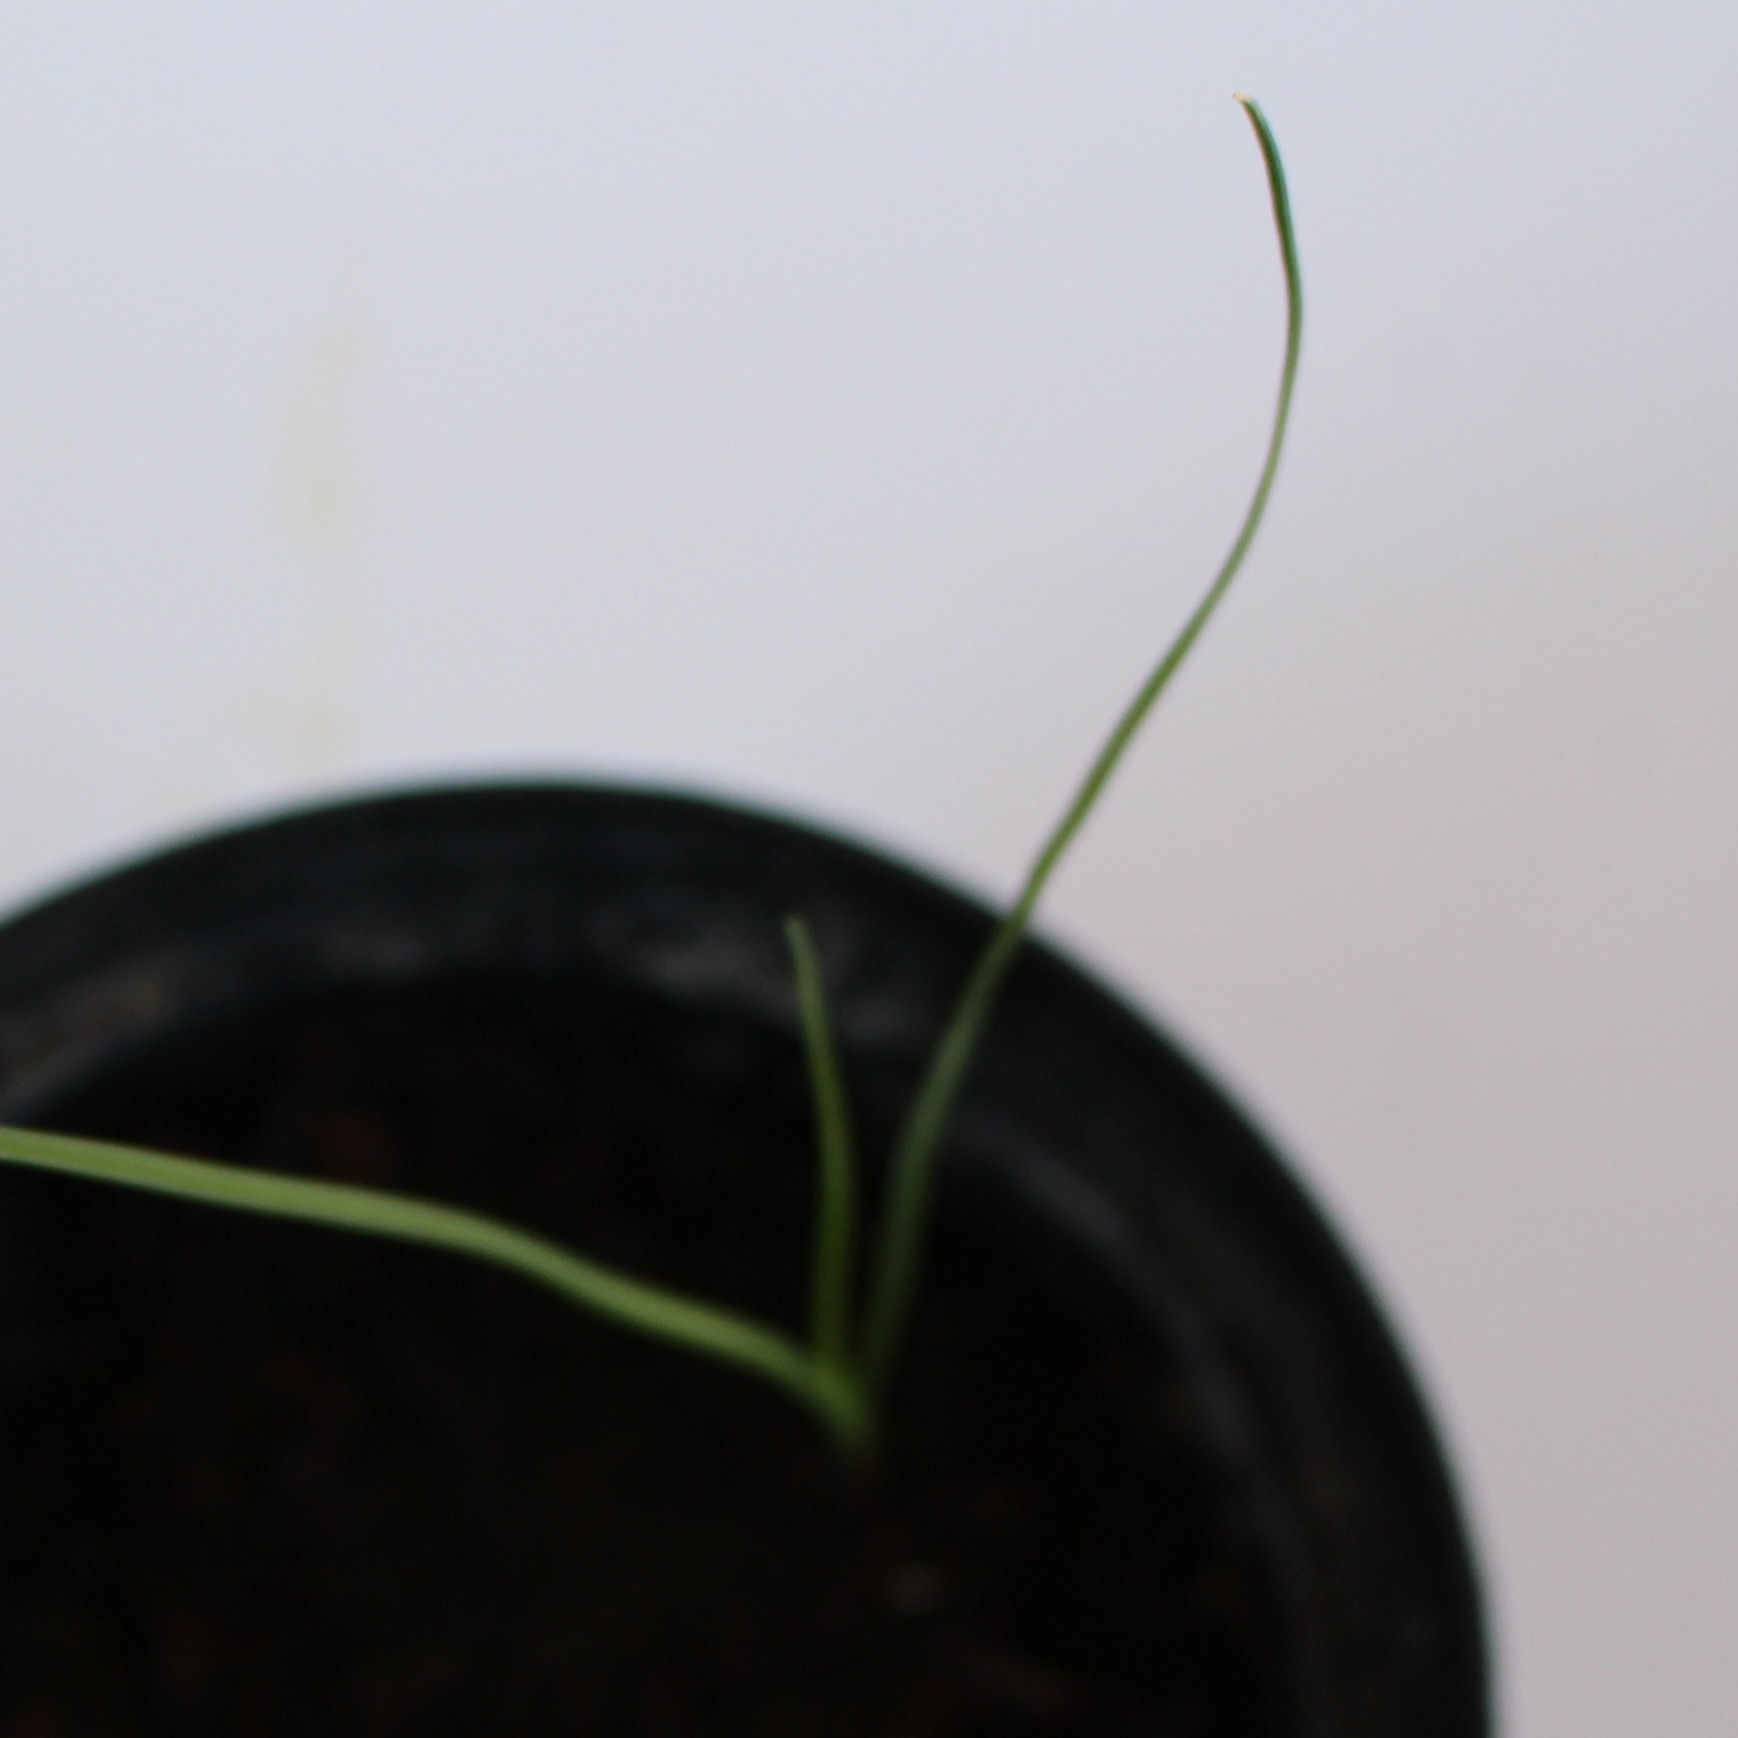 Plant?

Lolium multiflorum
